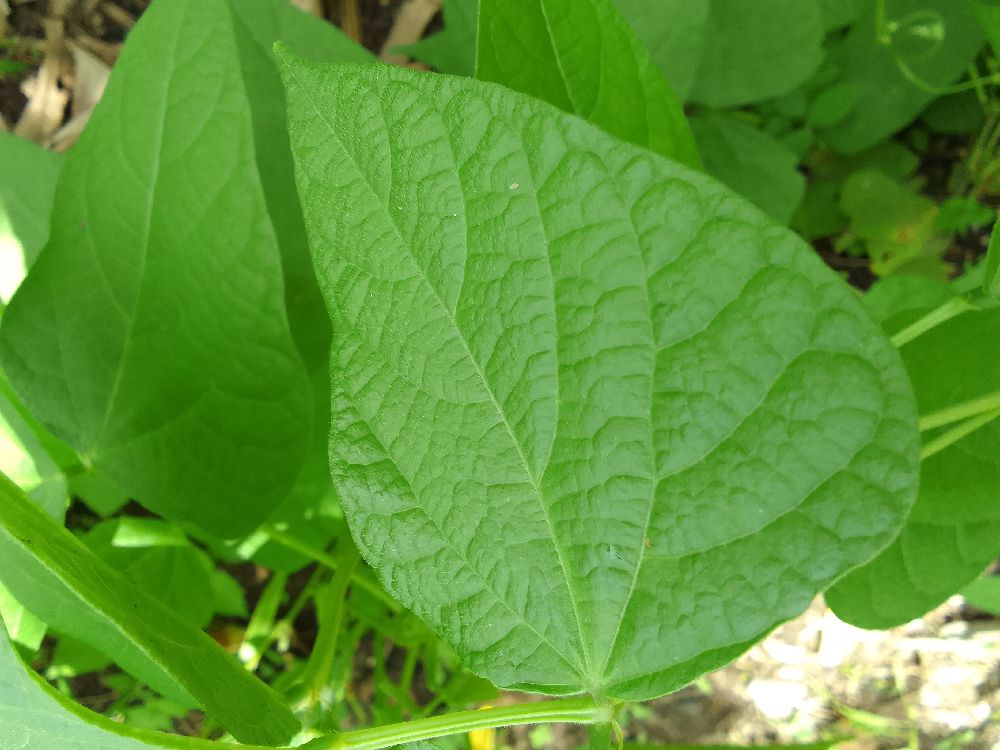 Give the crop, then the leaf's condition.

common bean, healthy
